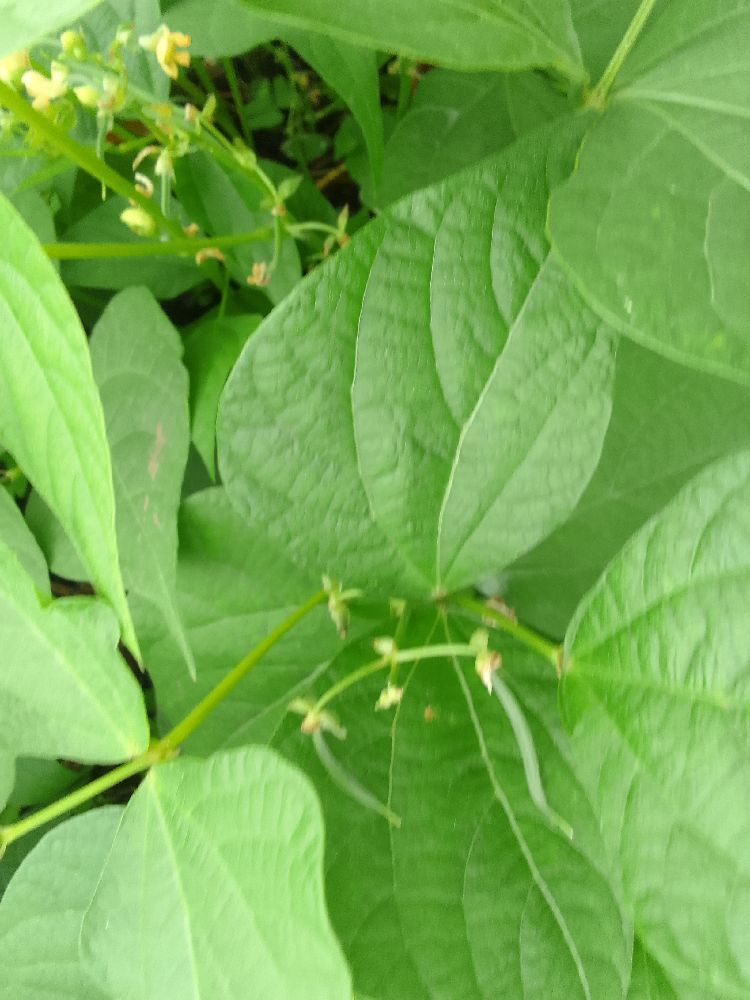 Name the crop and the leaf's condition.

common bean, healthy
